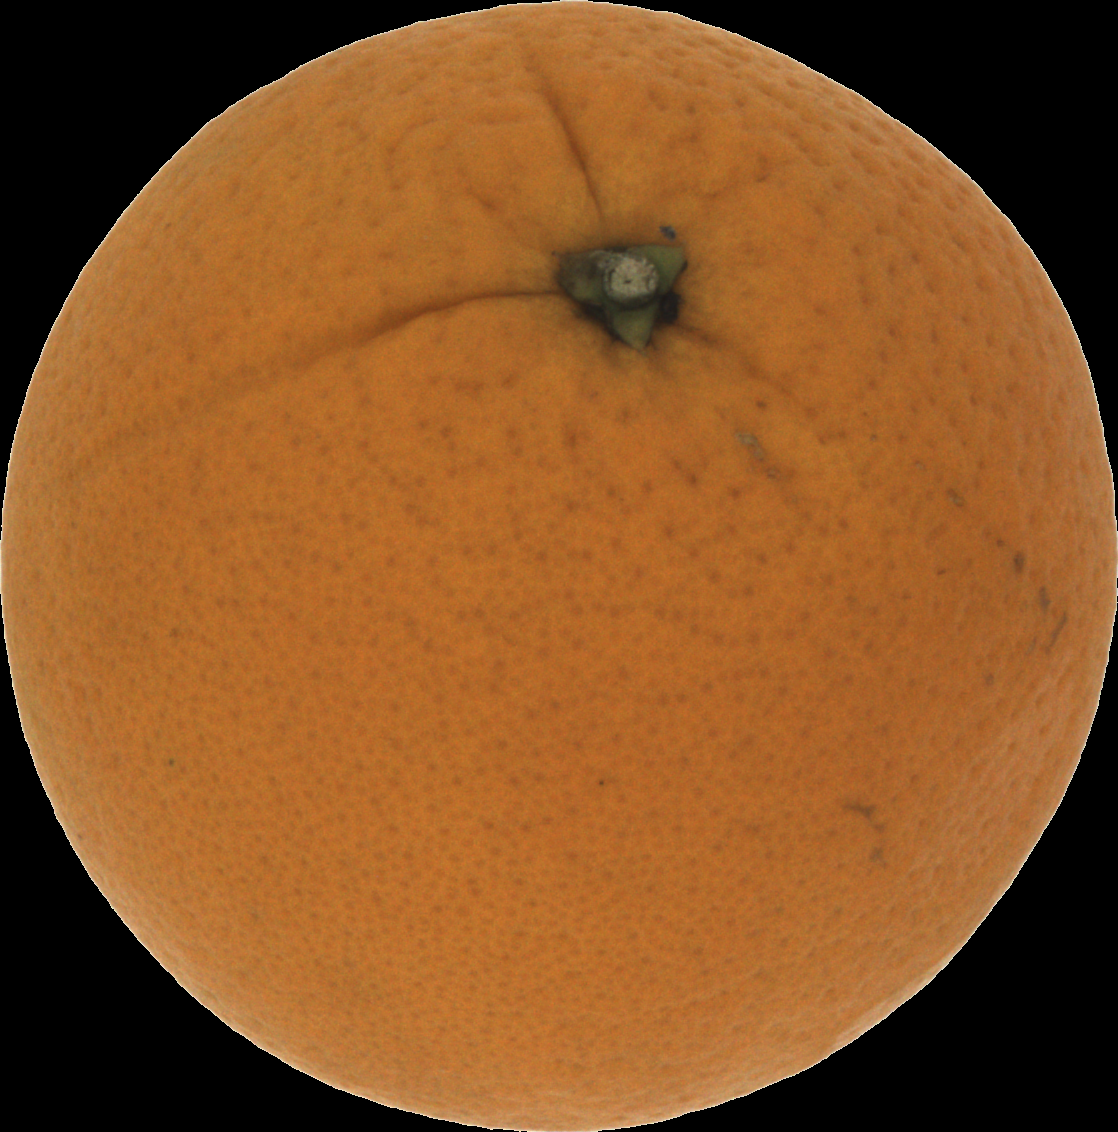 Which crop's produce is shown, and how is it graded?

orange, good
